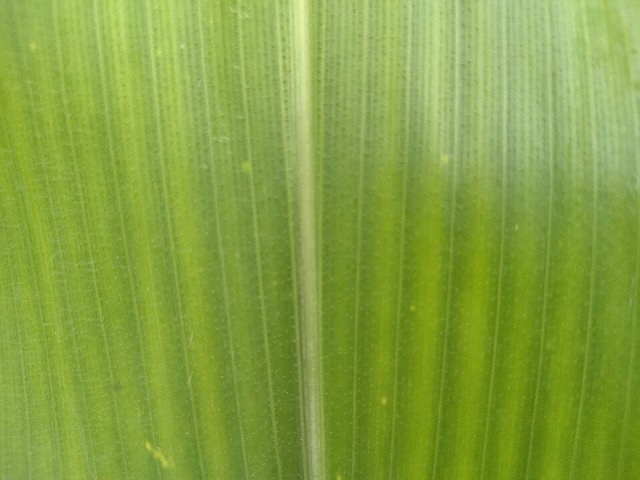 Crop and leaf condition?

maize, healthy
